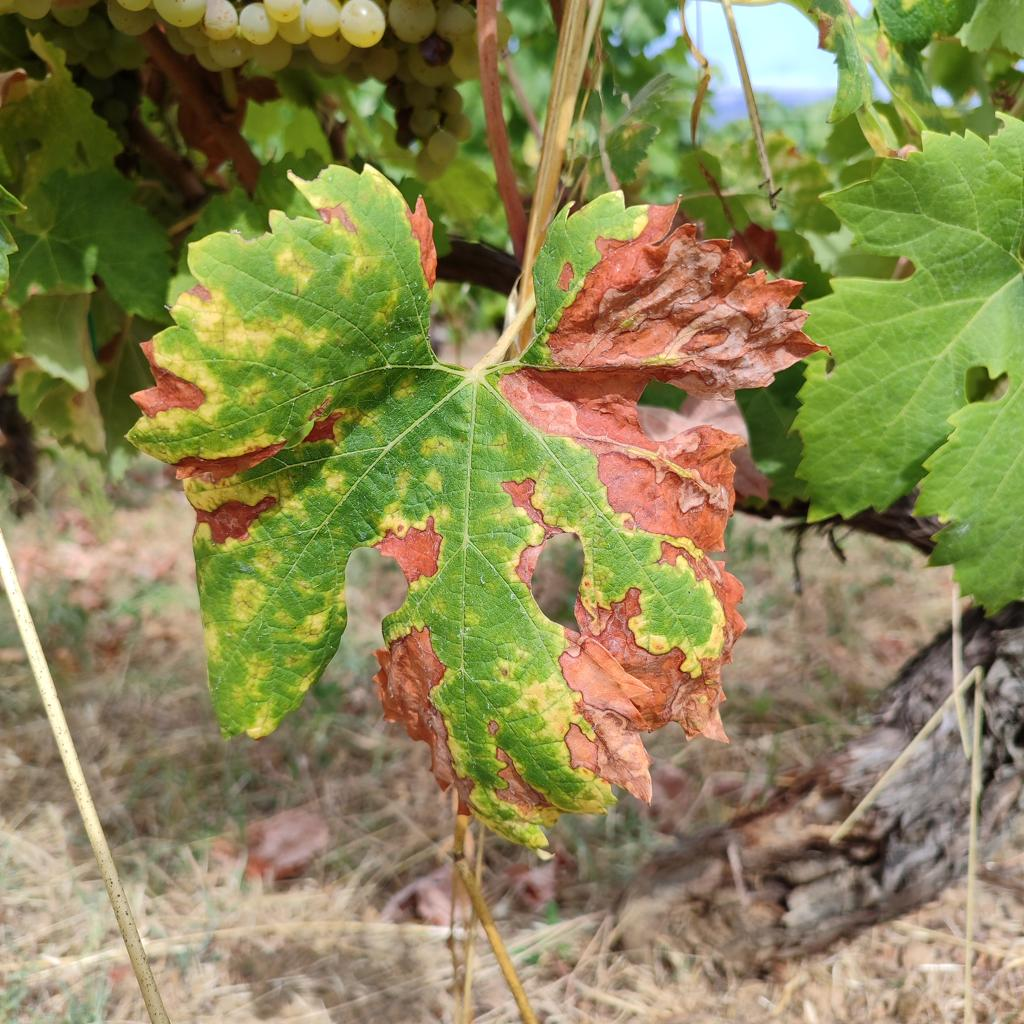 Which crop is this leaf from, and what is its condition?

grapevine, esca complex
